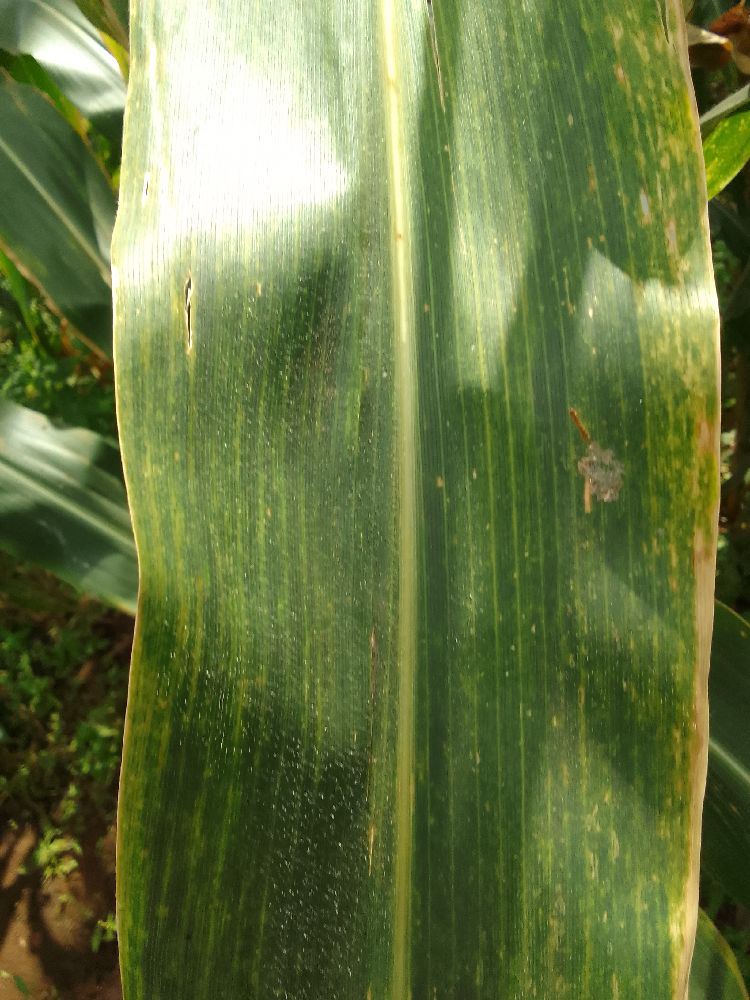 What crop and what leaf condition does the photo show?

maize, maize lethal necrosis
